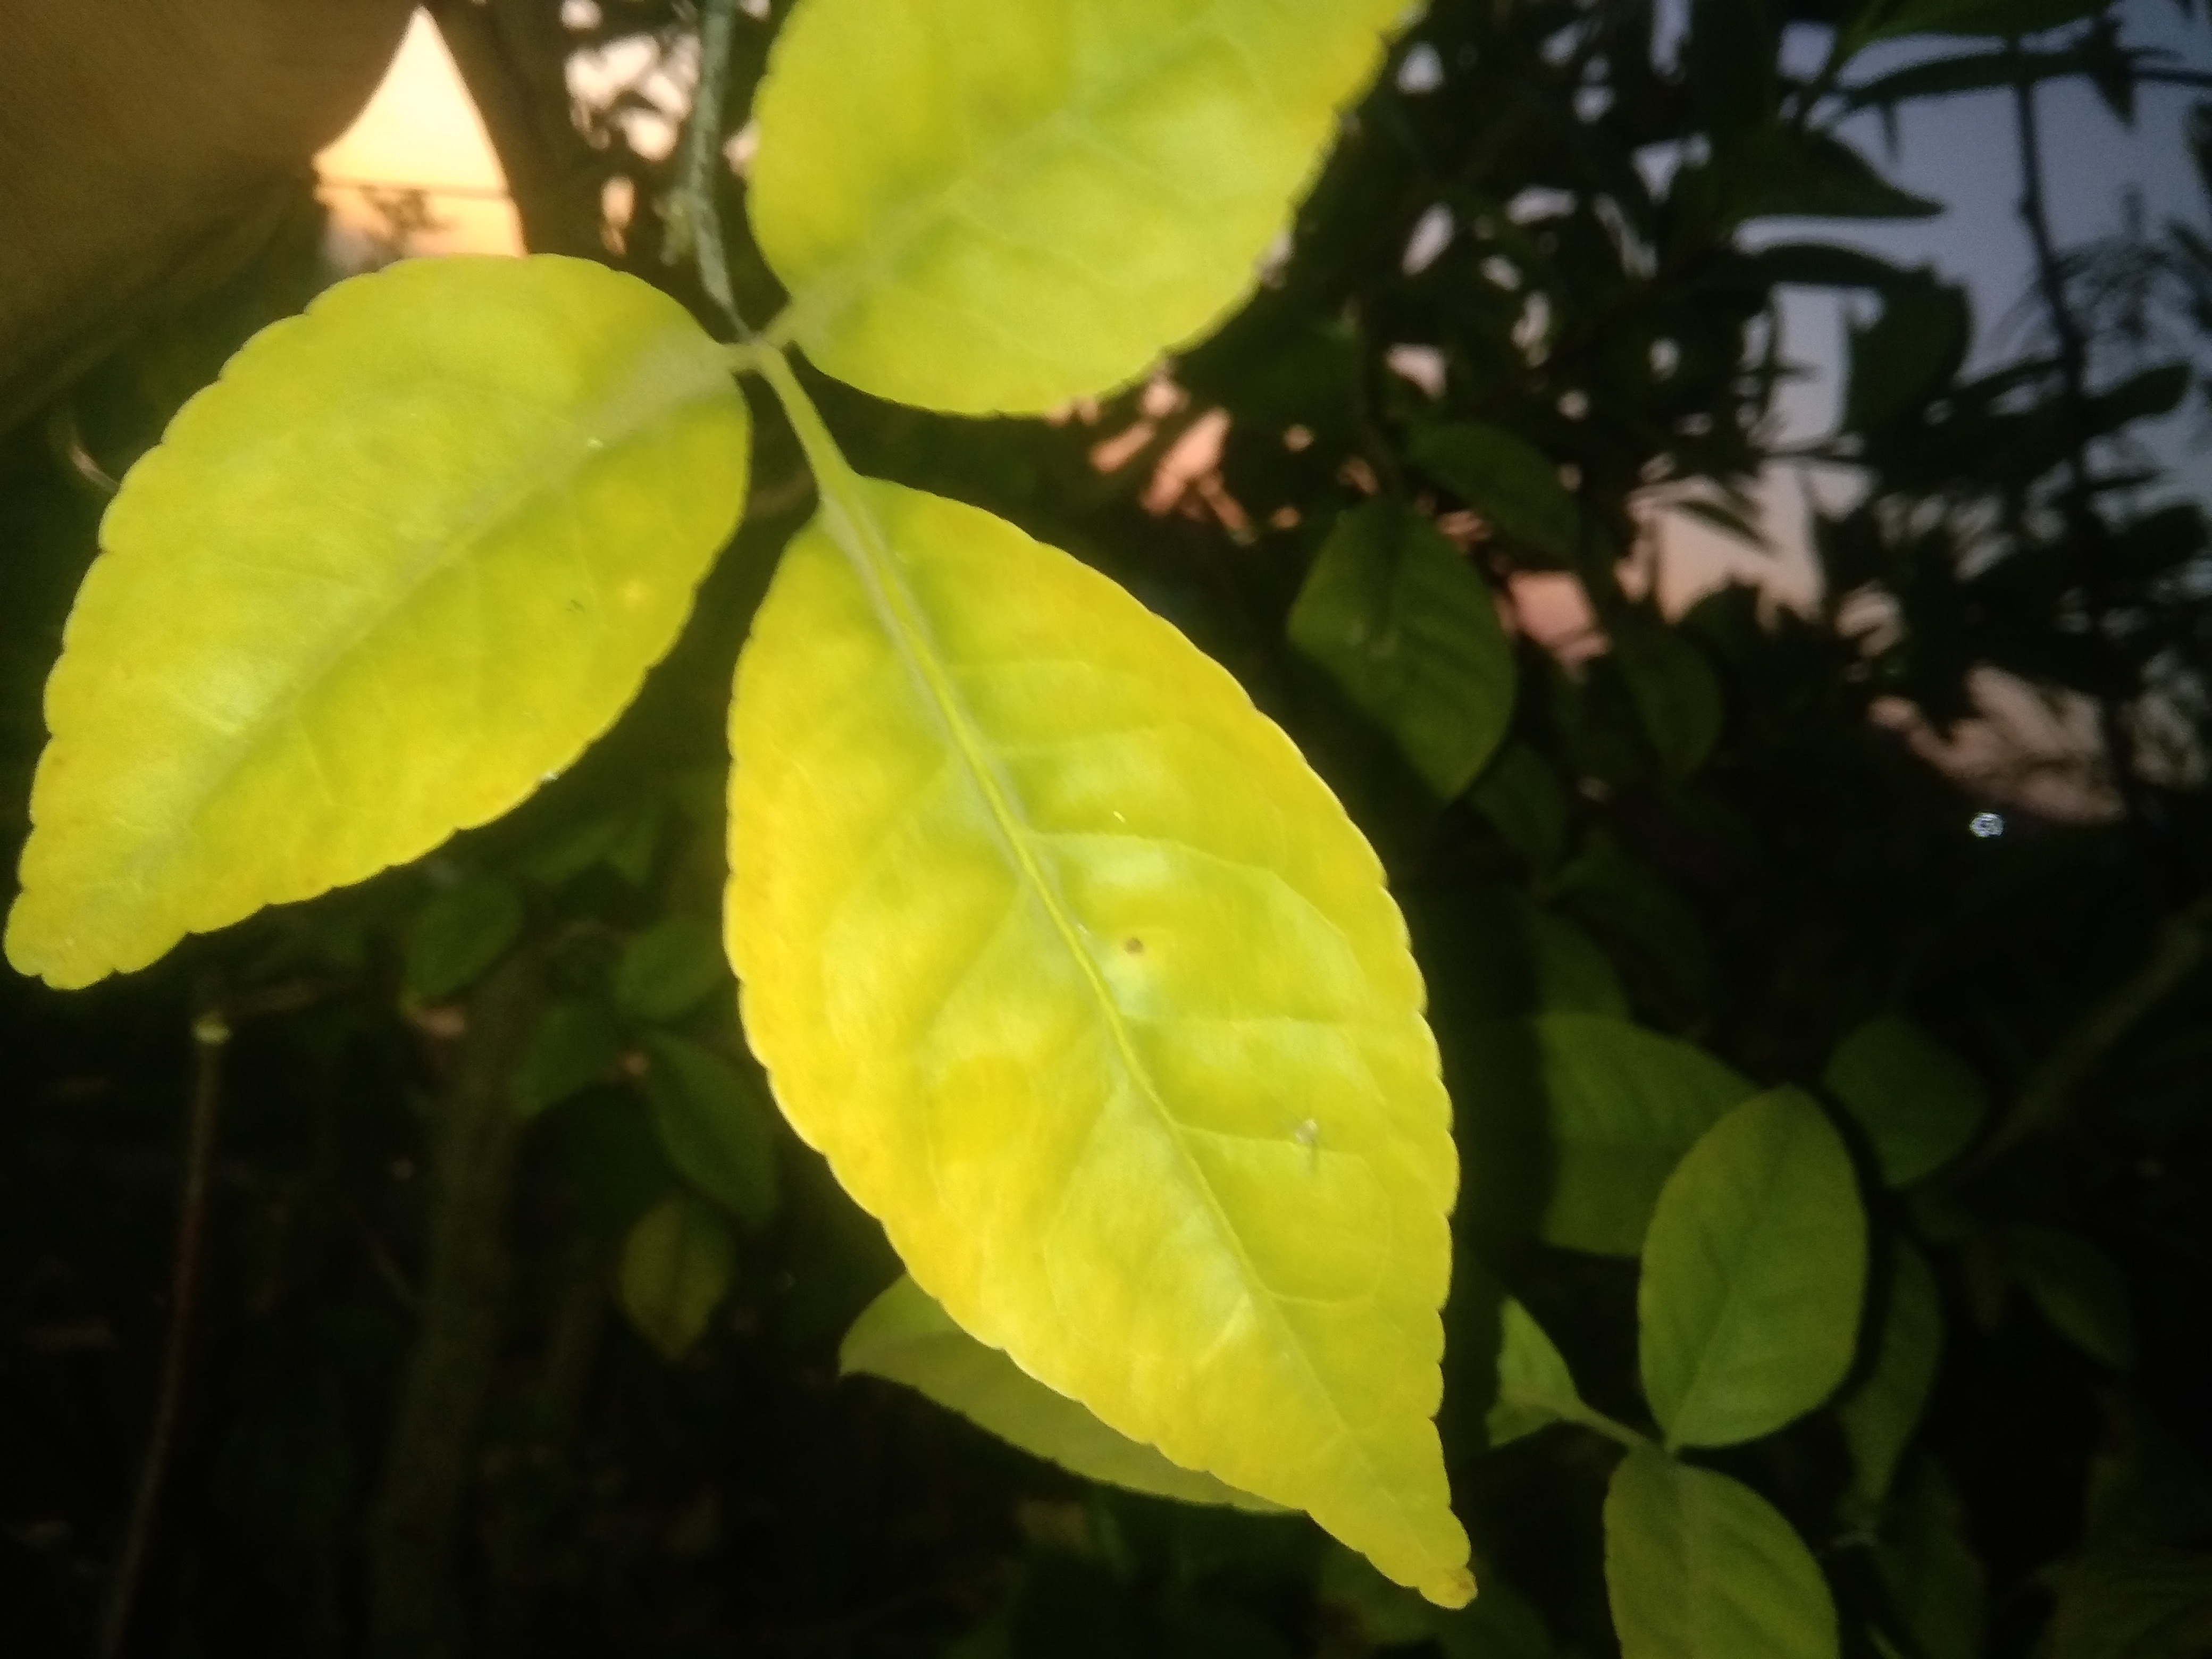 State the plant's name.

wood apple
